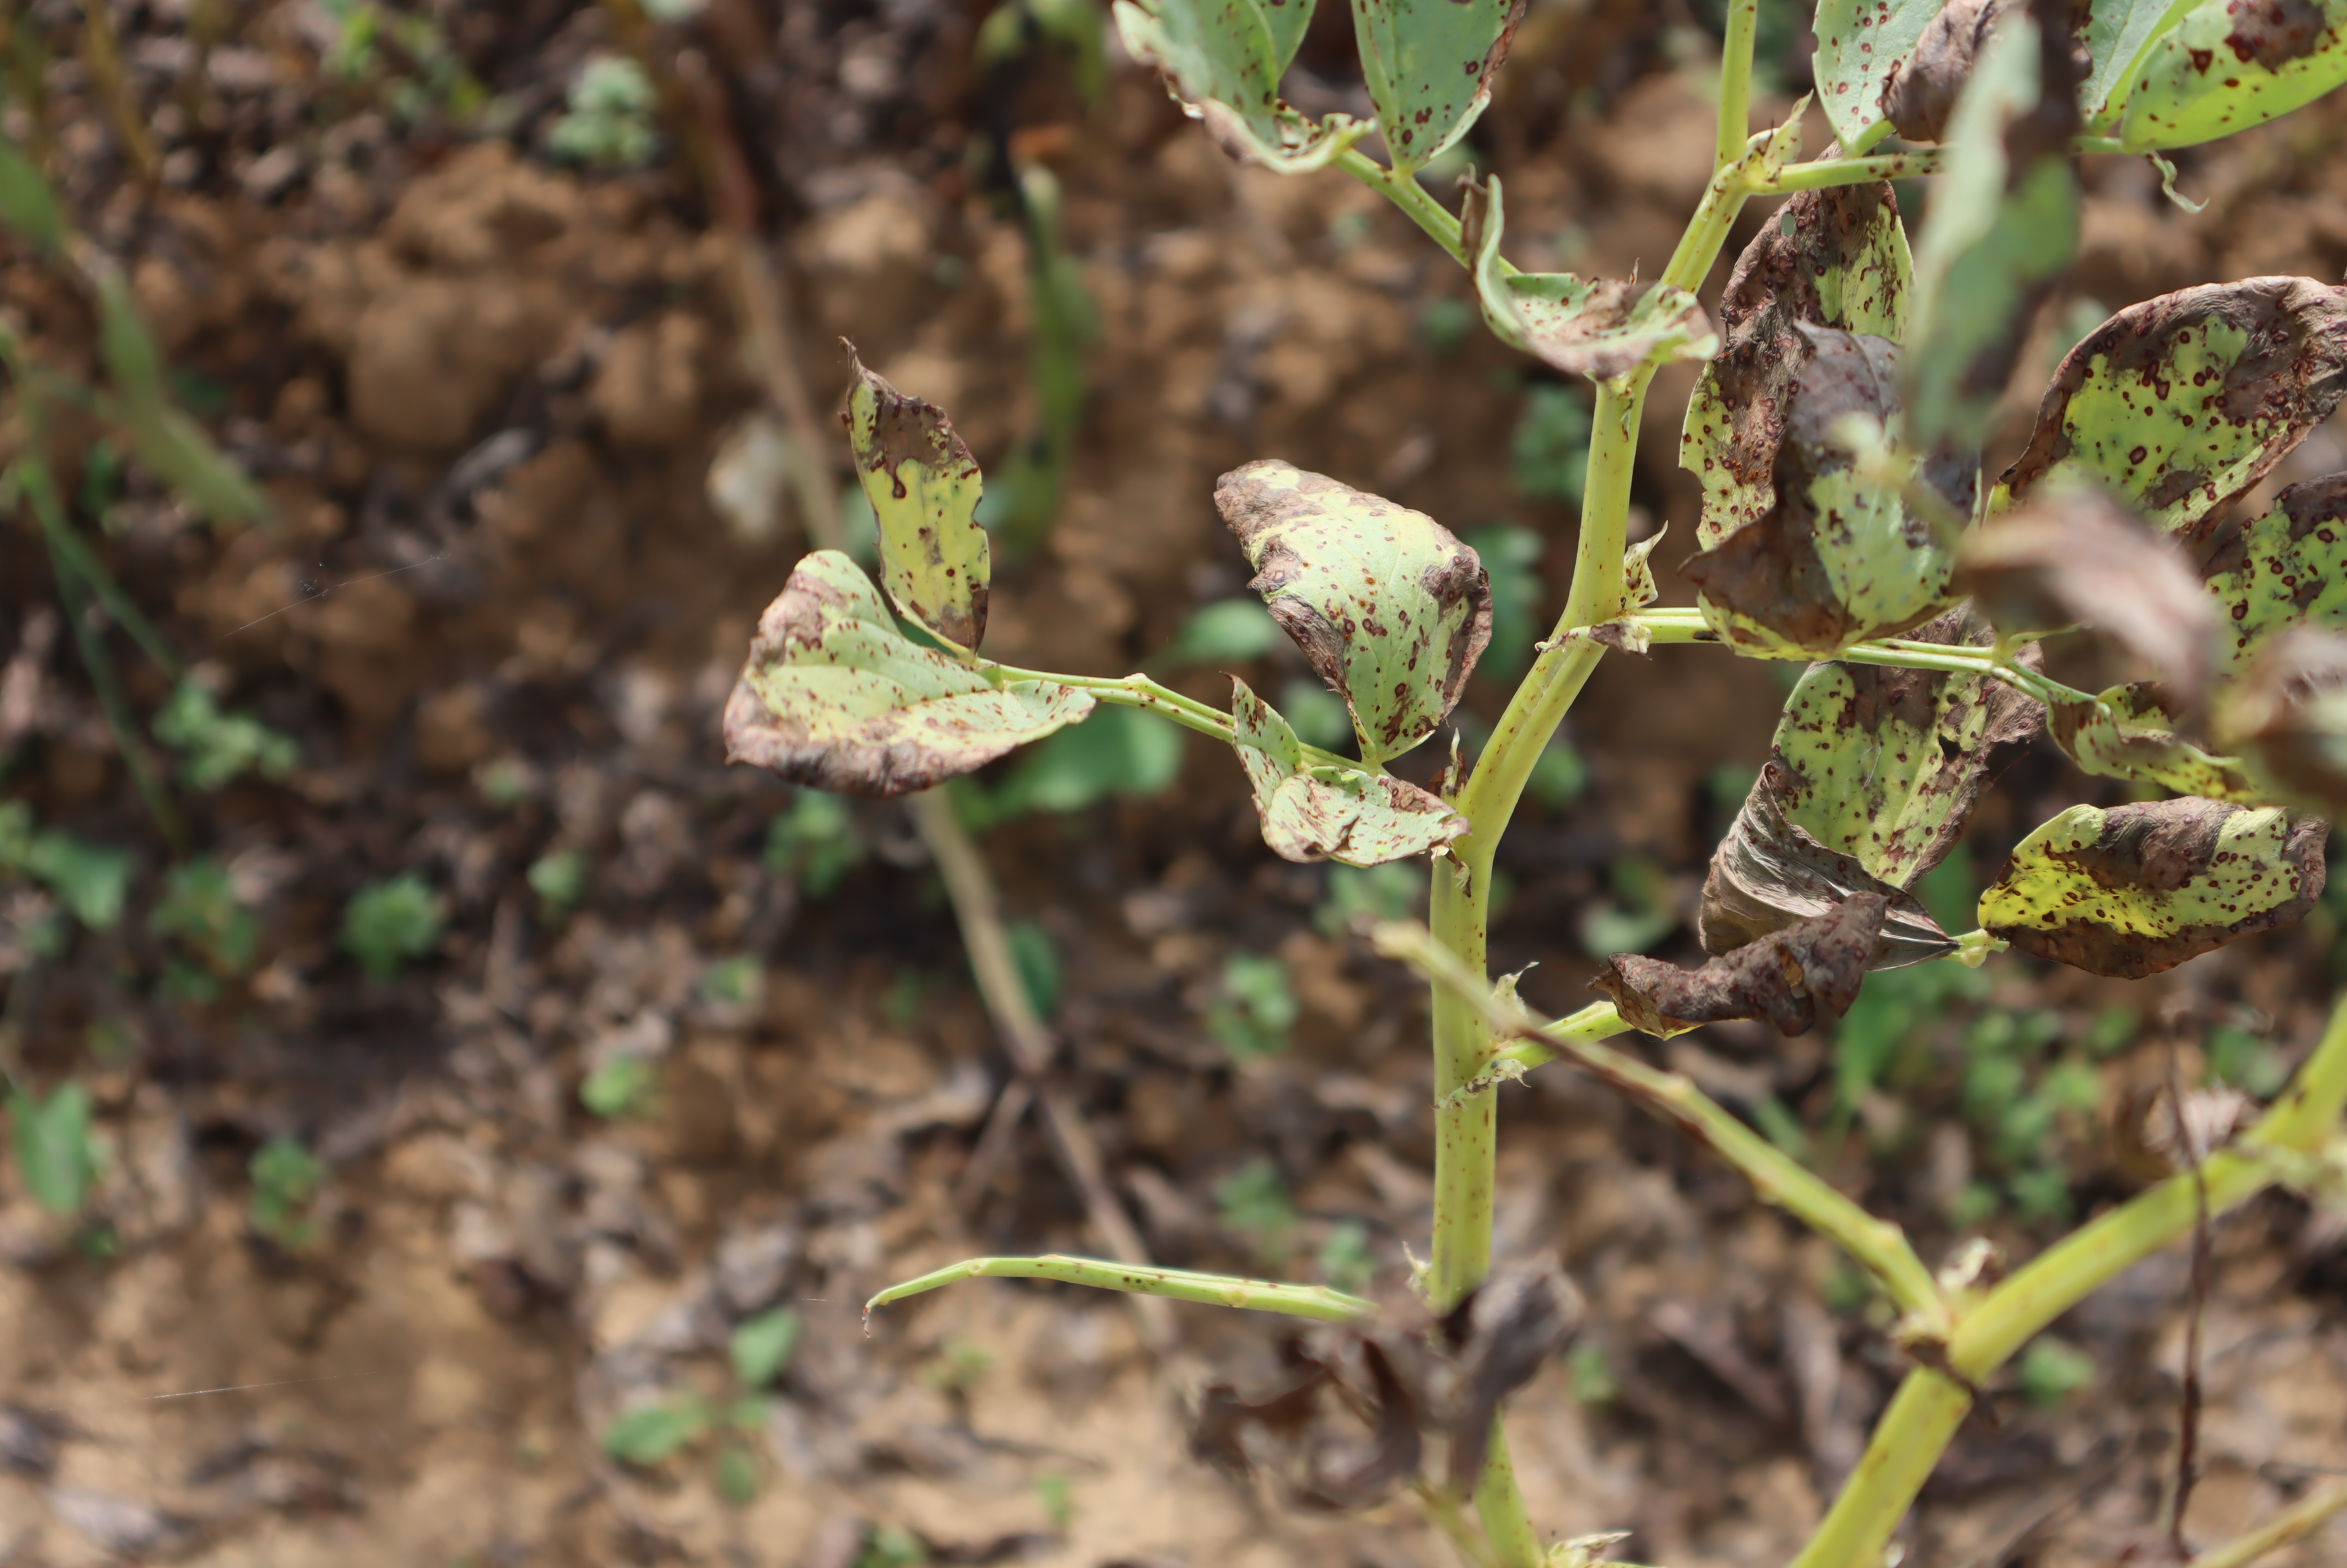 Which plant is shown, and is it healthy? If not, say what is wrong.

faba bean, chocolate spot, rust
